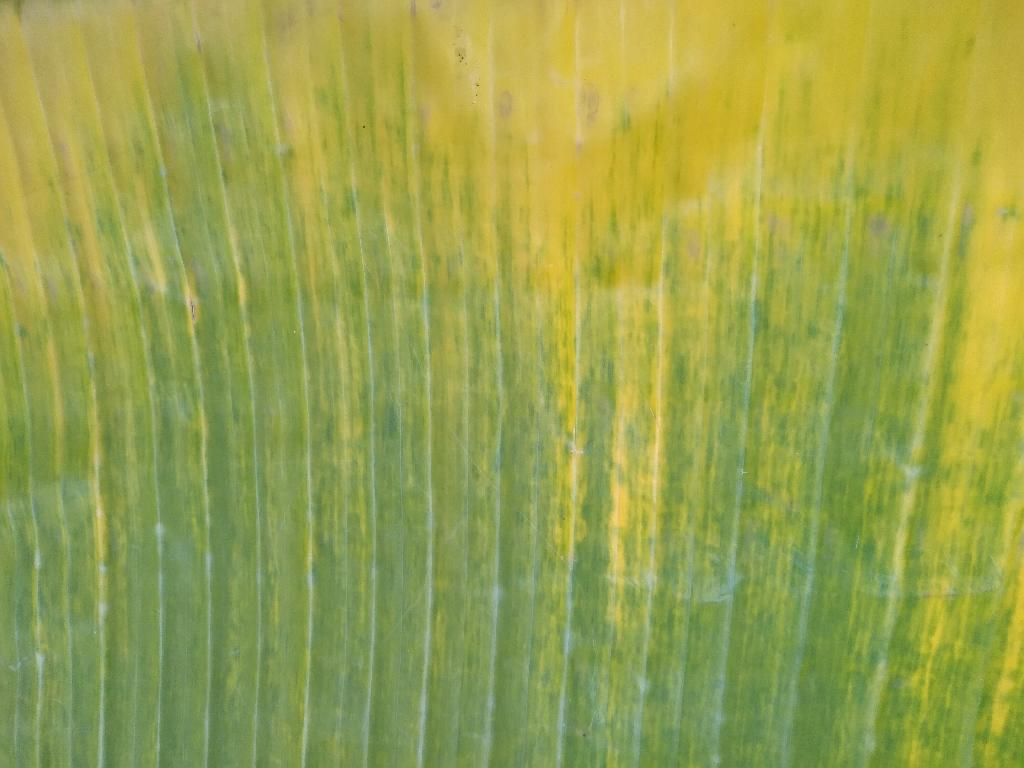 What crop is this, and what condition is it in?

banana, fusarium wilt race 1
